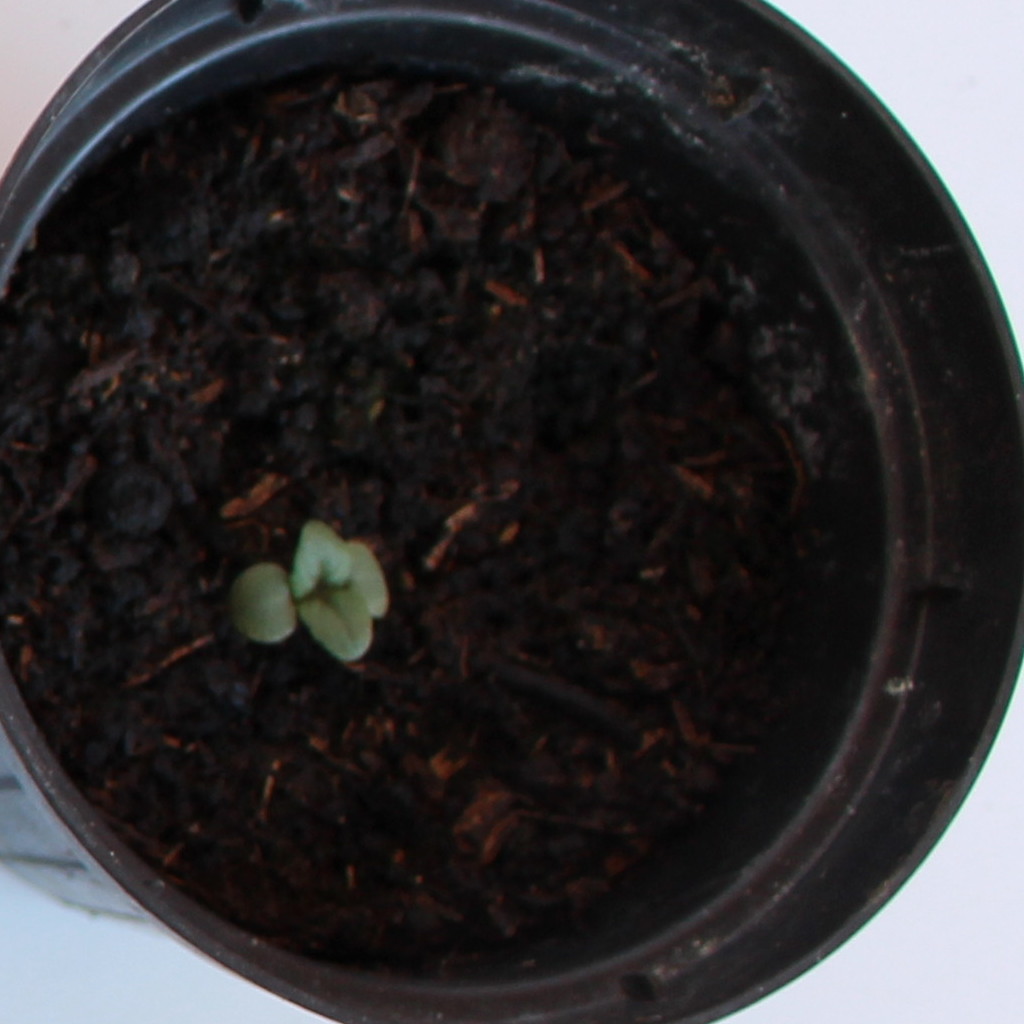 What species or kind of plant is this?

Veronica persica
